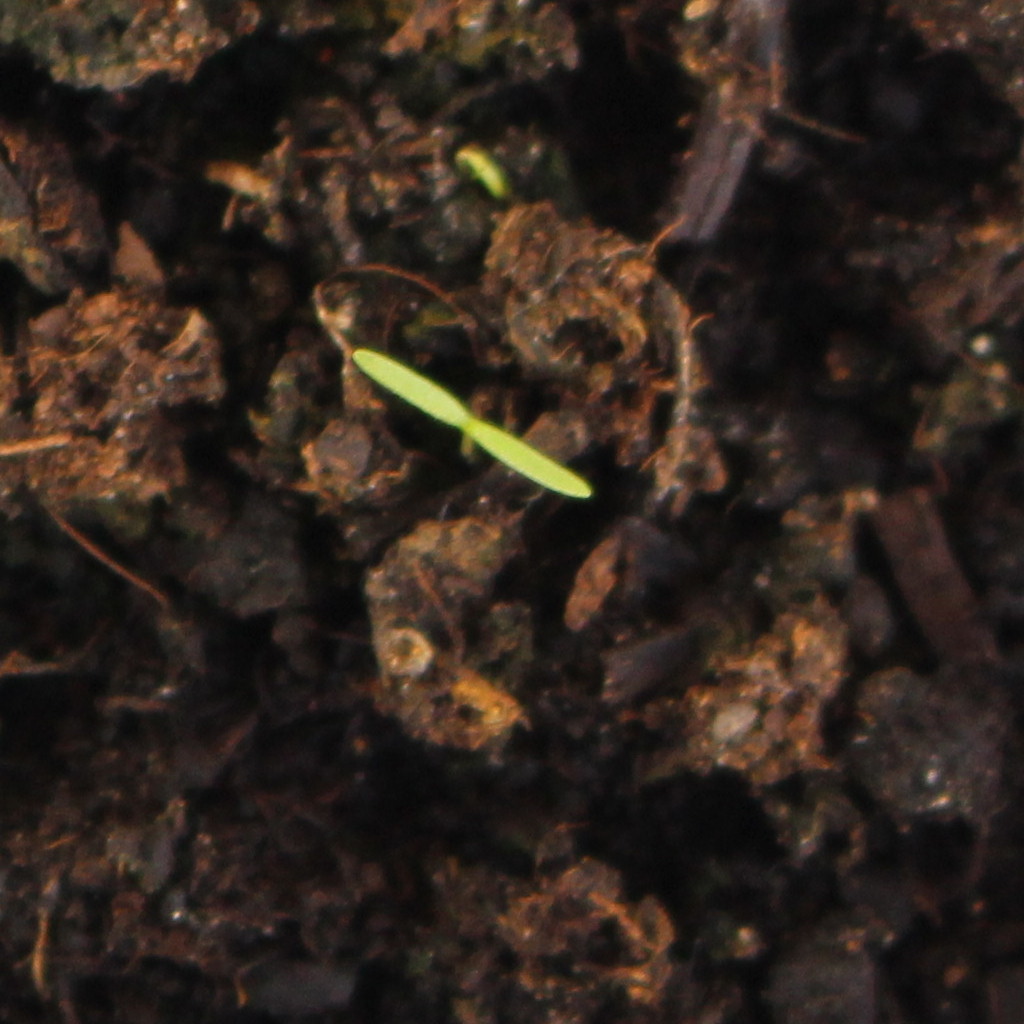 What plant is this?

Papaver rhoeas
